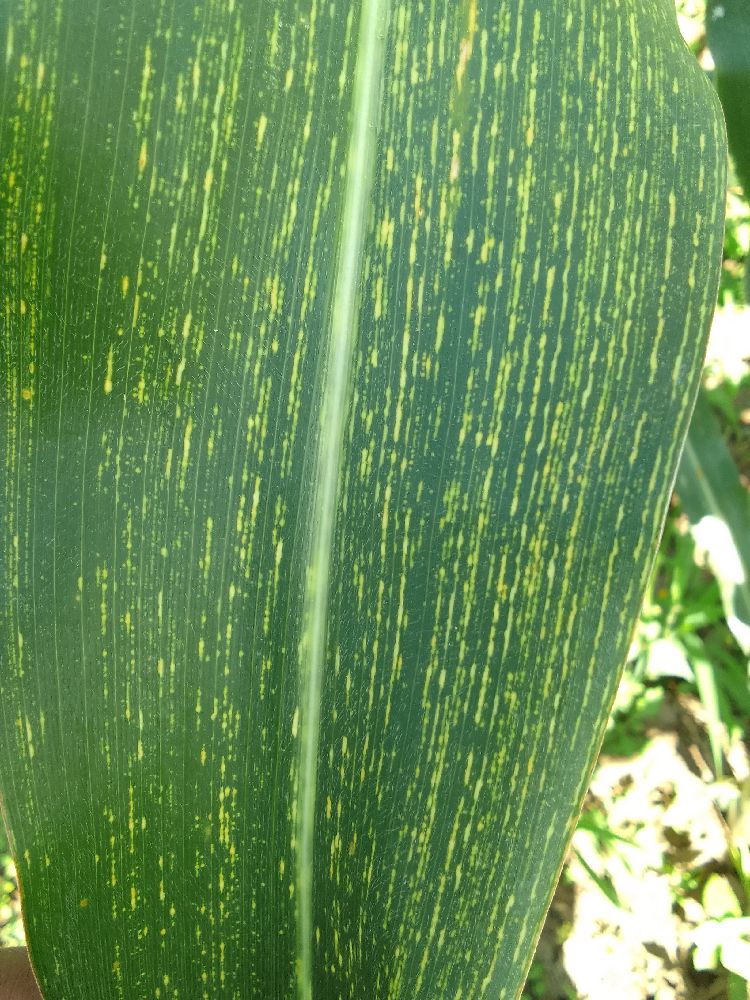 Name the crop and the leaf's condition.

maize, maize streak virus
